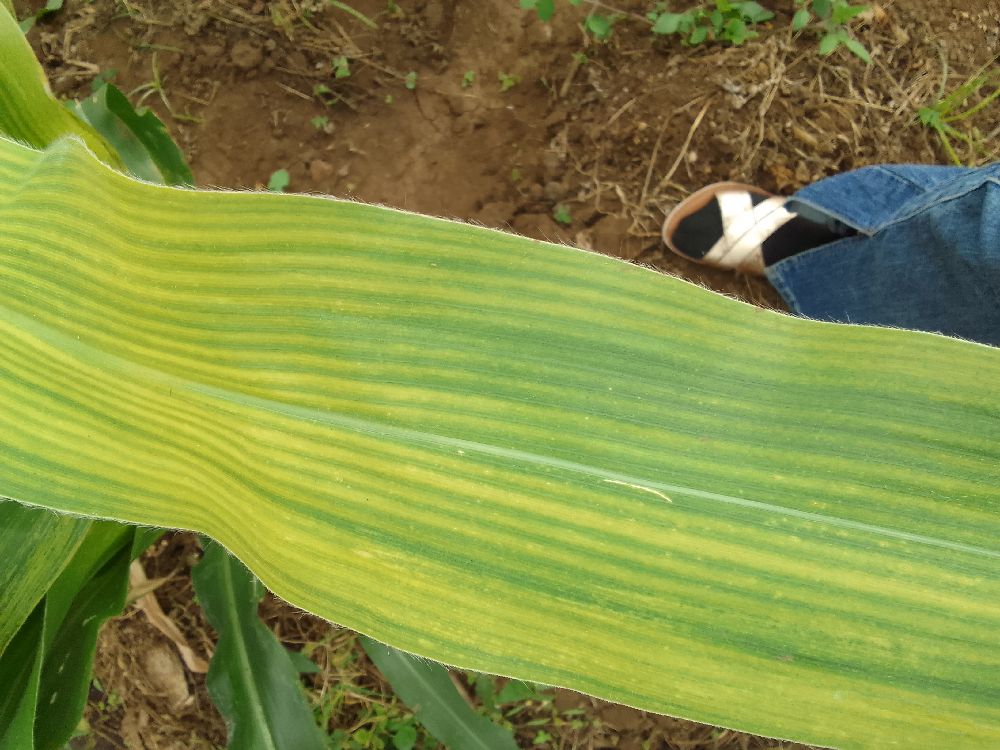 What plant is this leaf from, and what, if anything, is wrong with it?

maize, maize lethal necrosis
